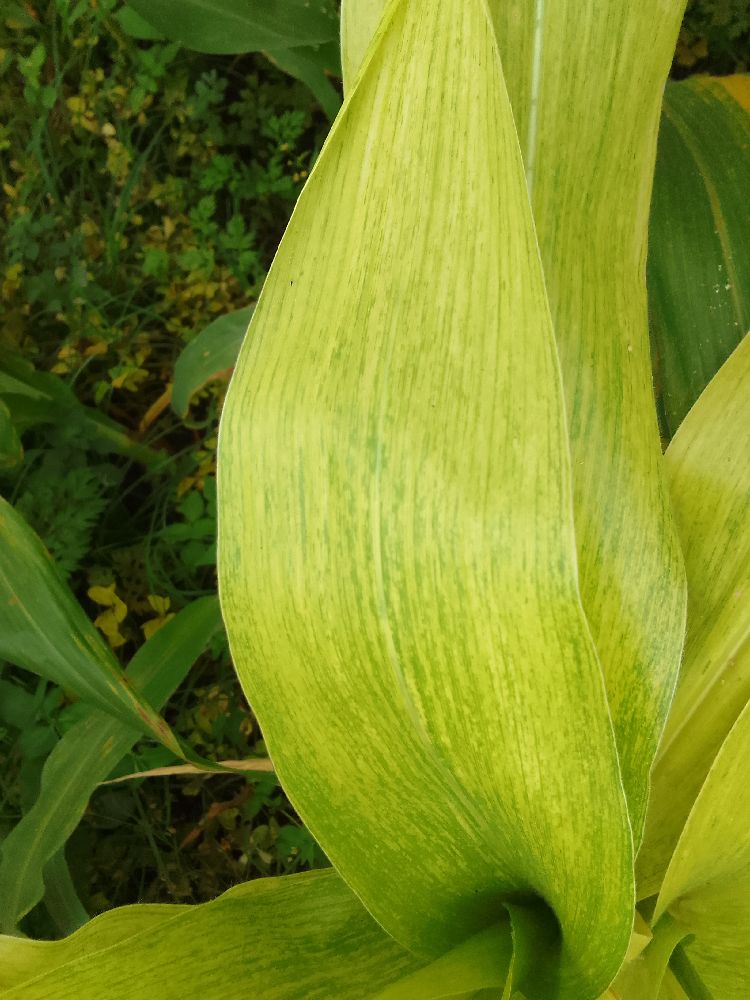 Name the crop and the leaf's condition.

maize, maize lethal necrosis
